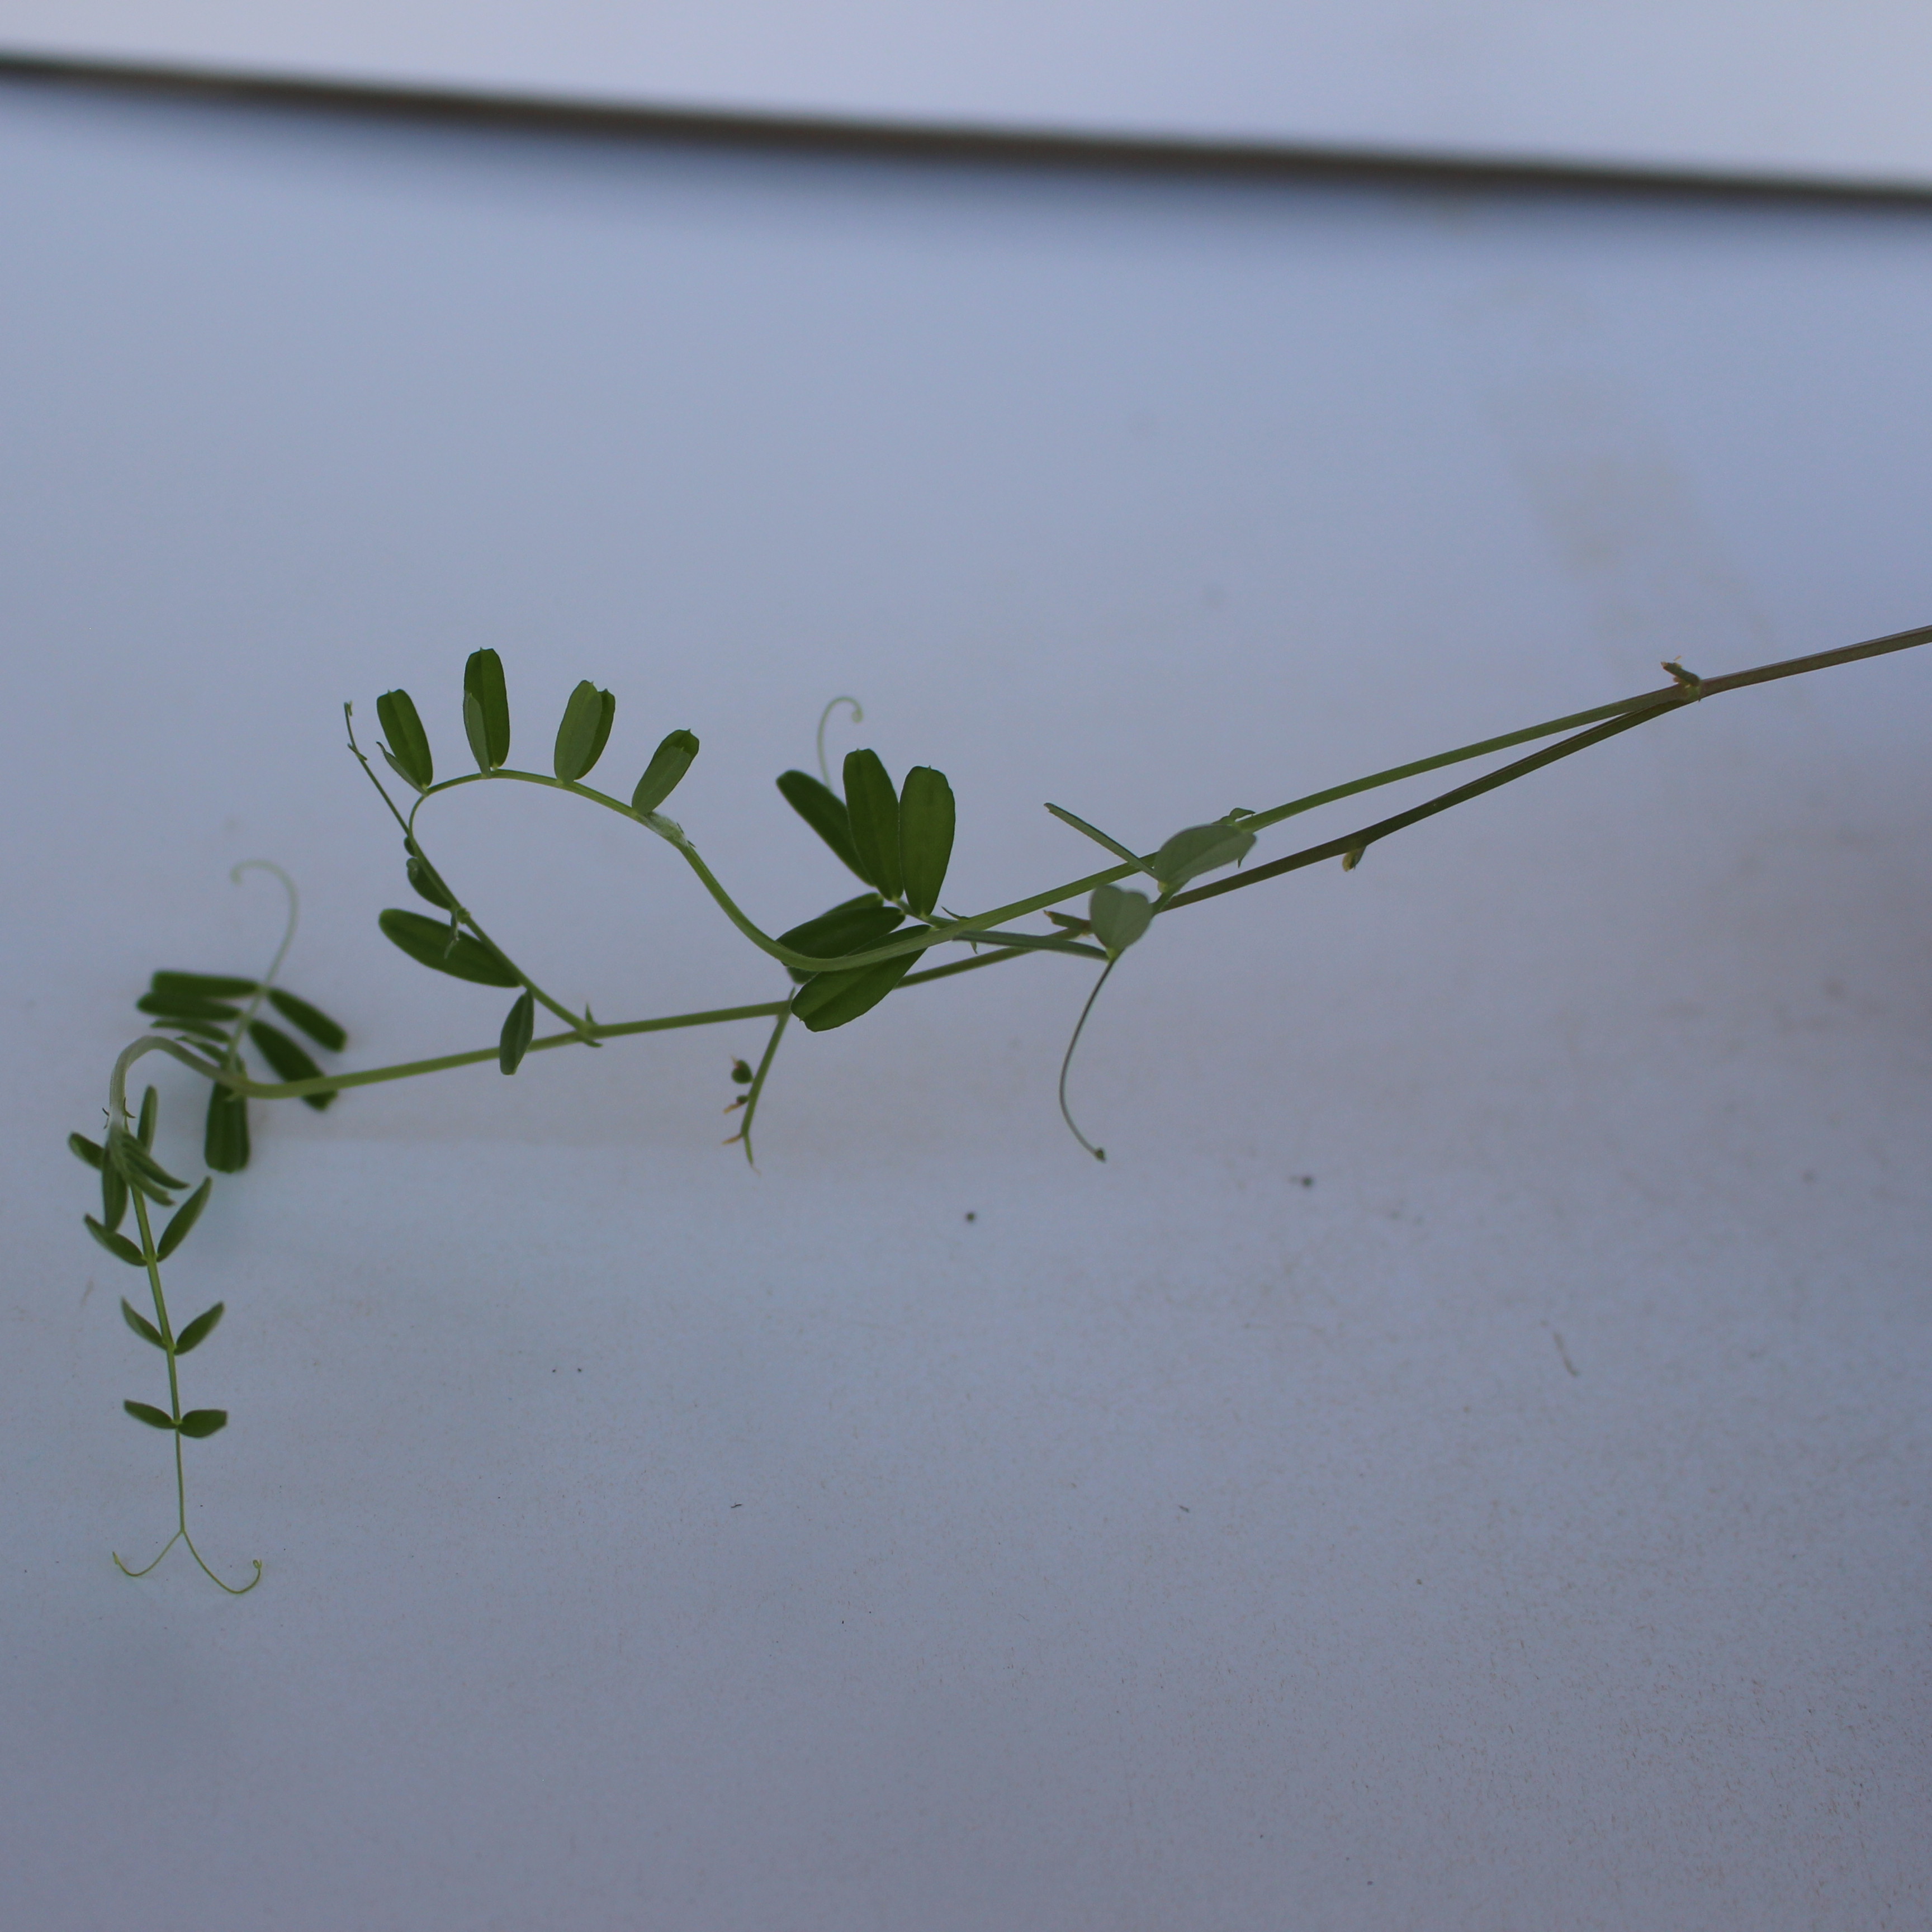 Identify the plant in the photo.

Vicia sativa
